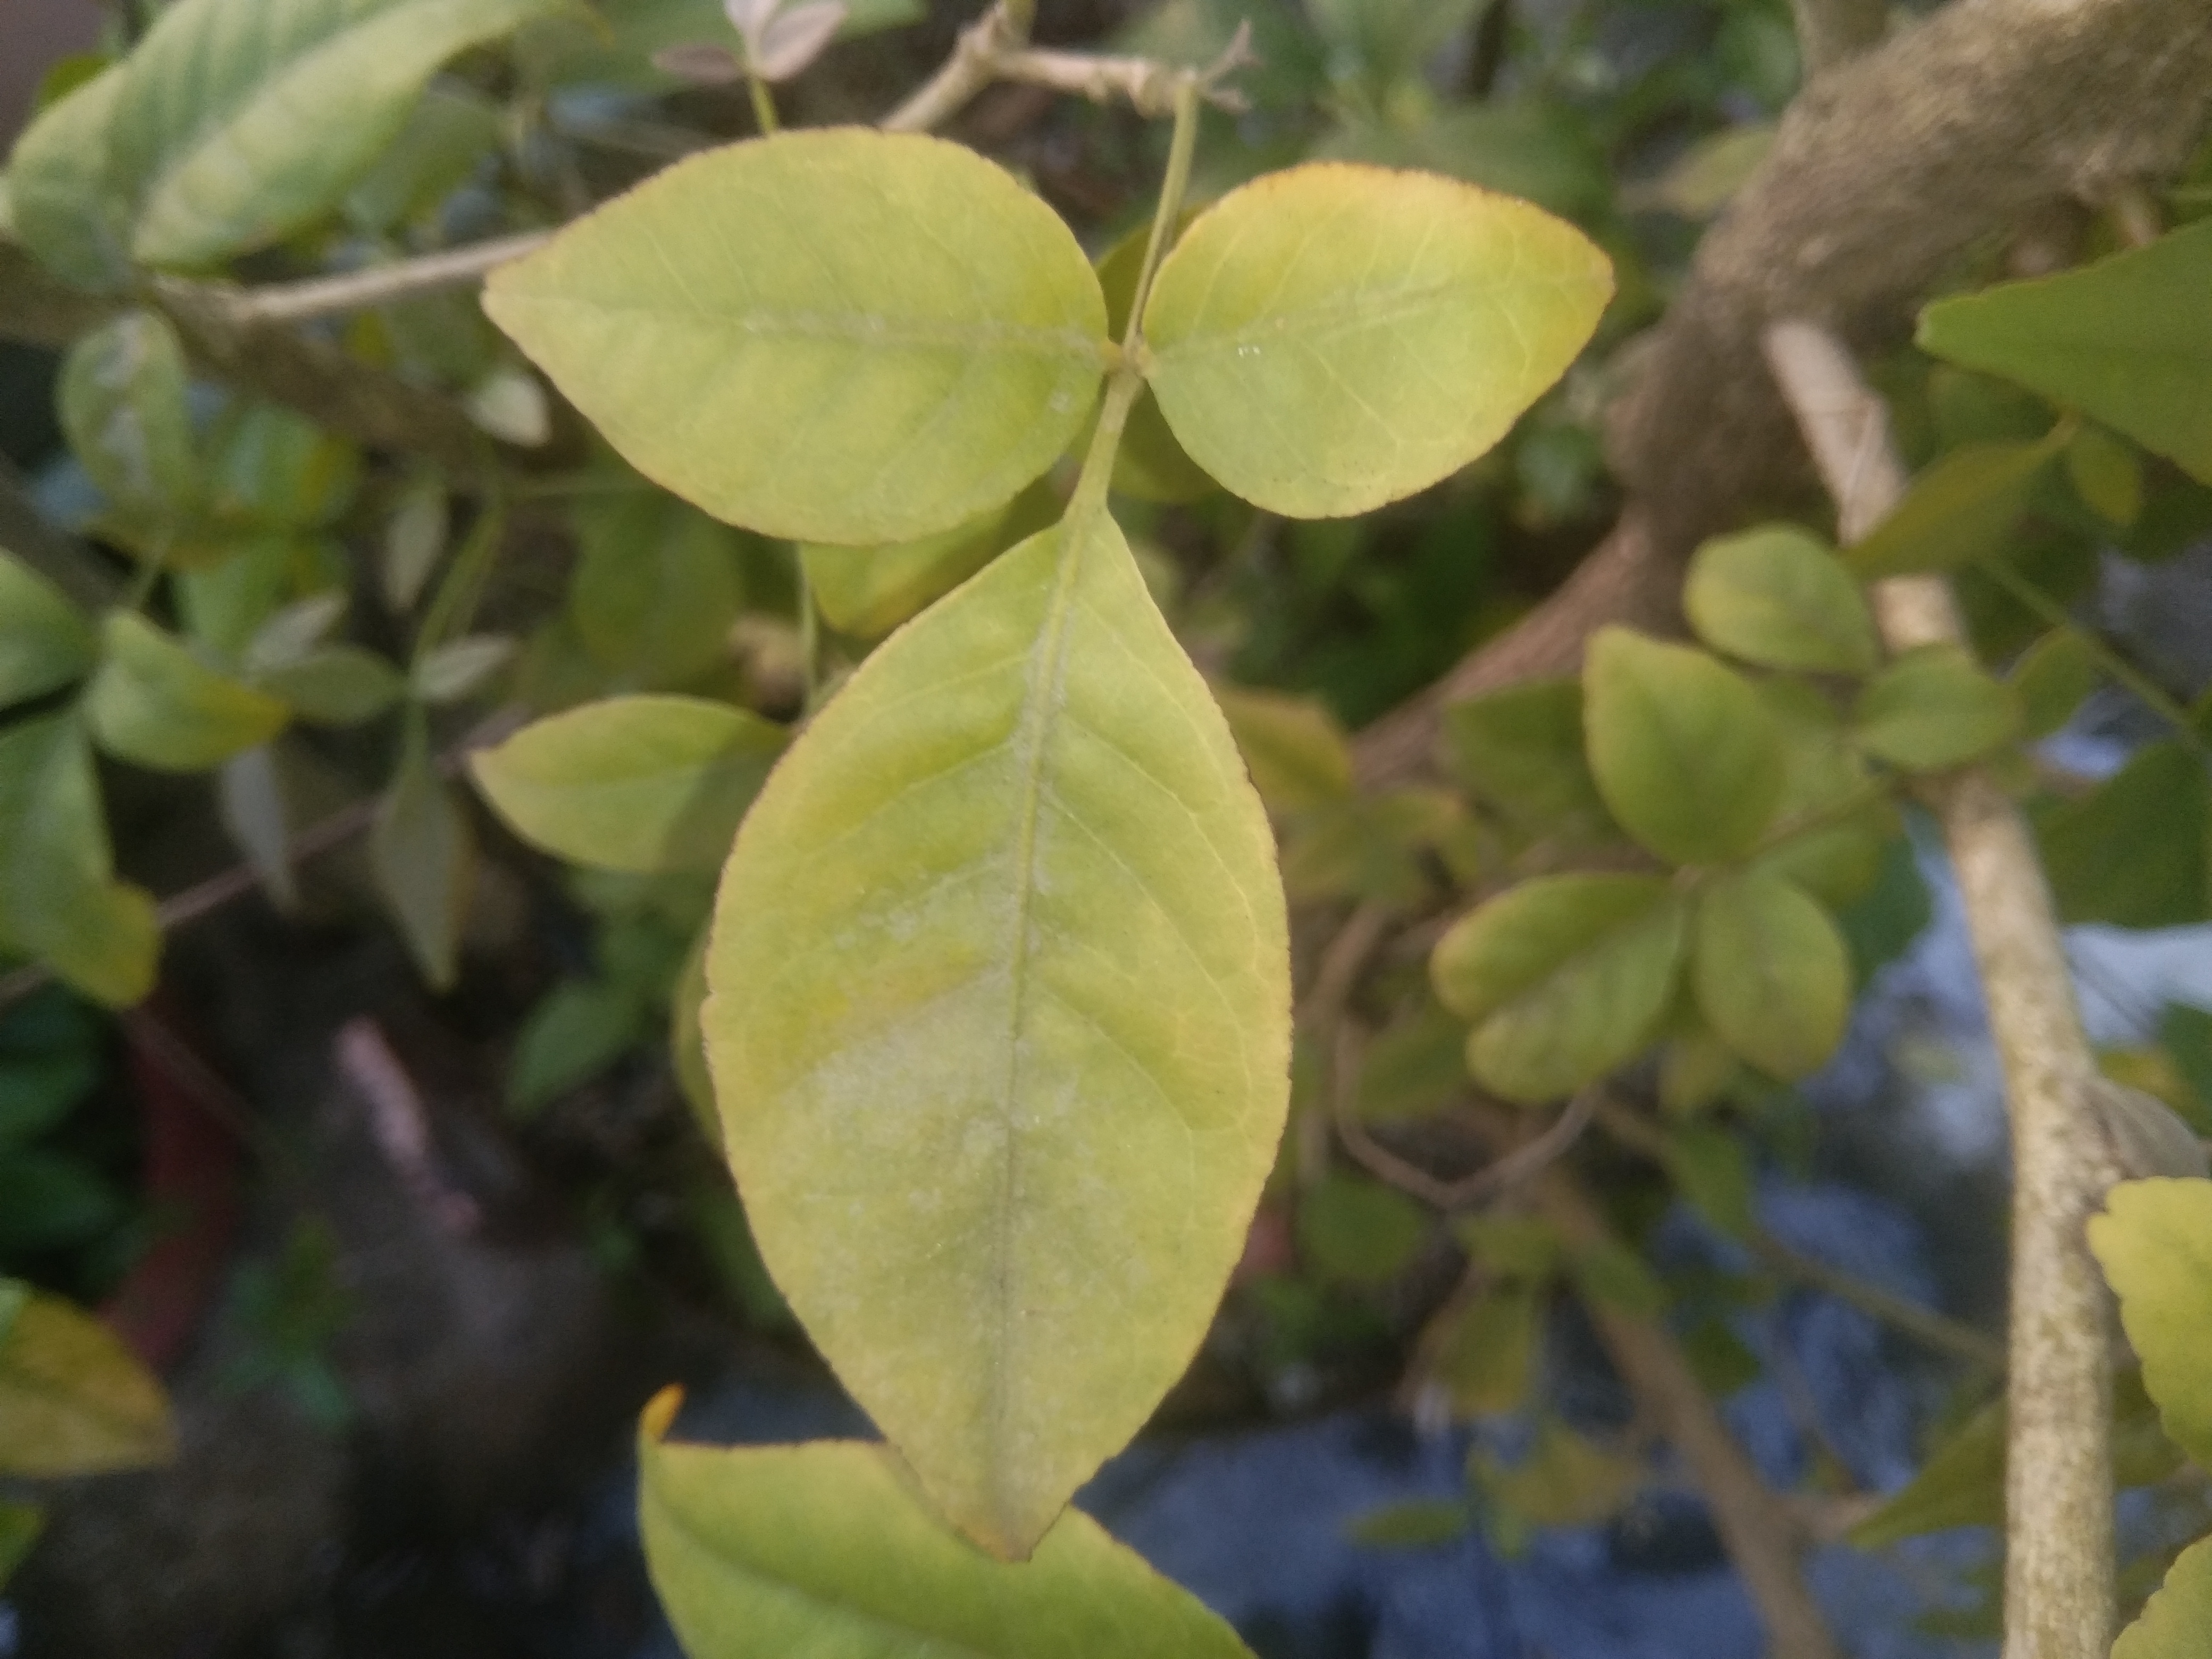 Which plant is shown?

wood apple
